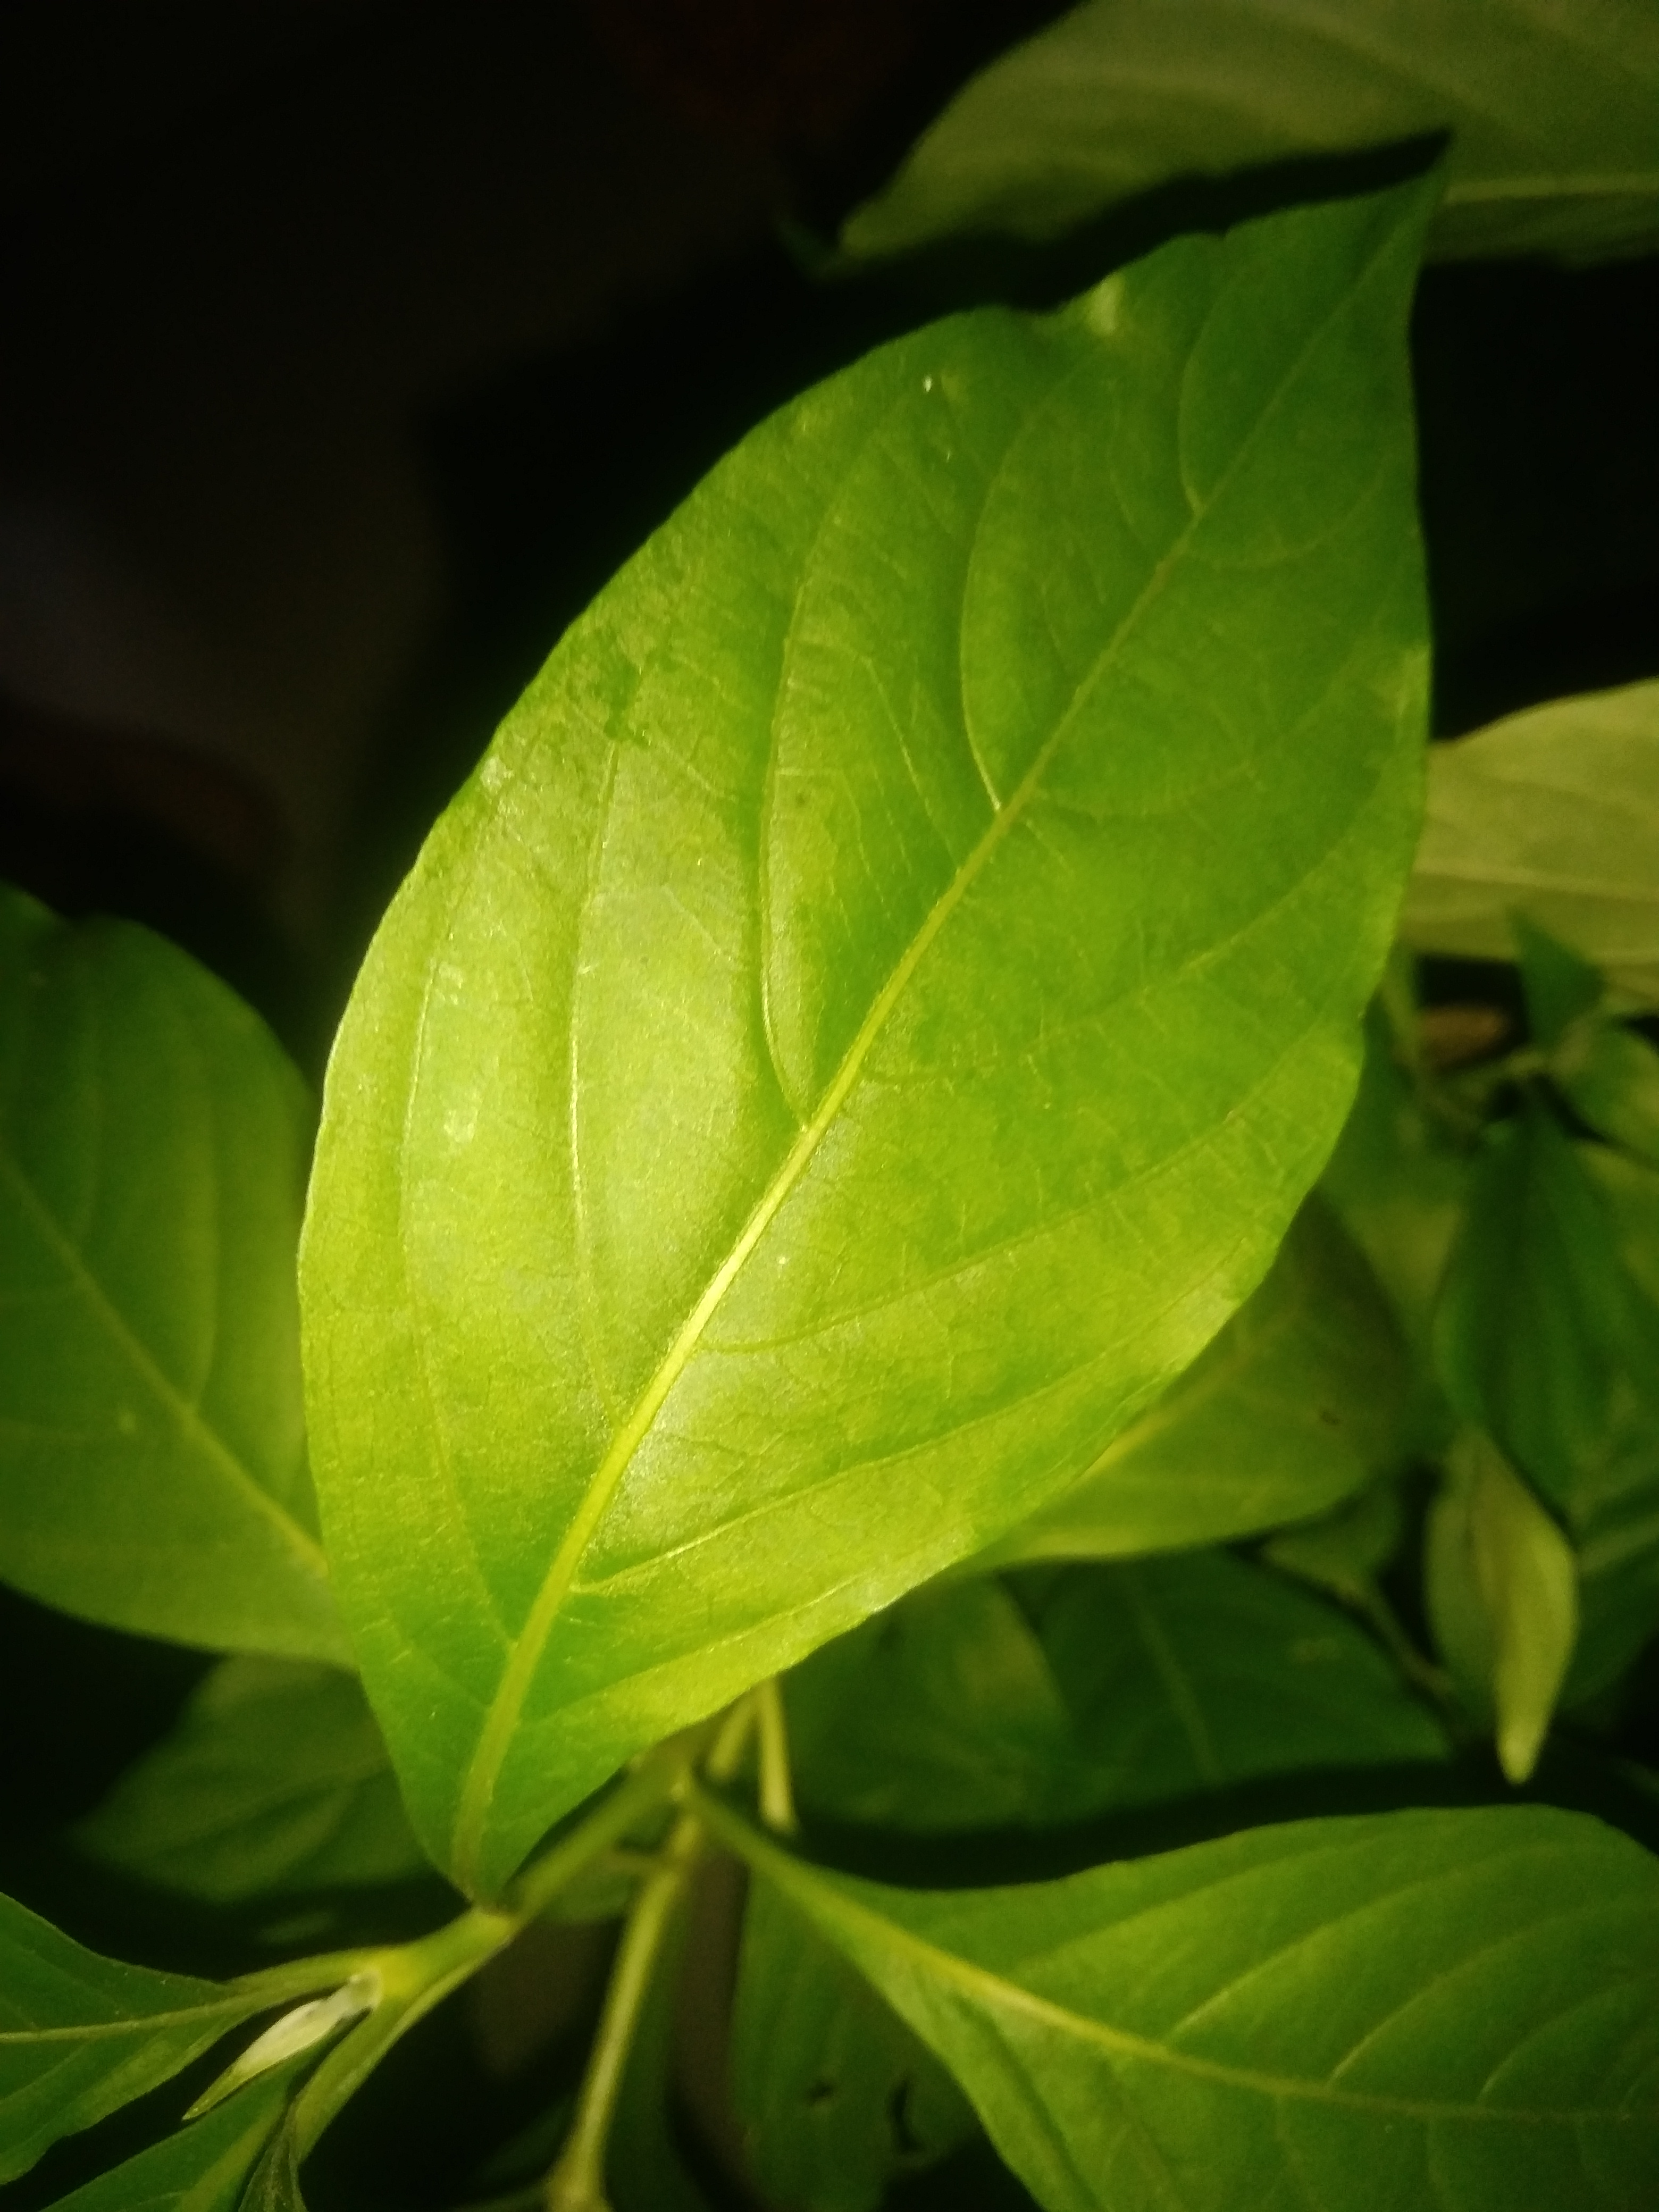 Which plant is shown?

vasaka
